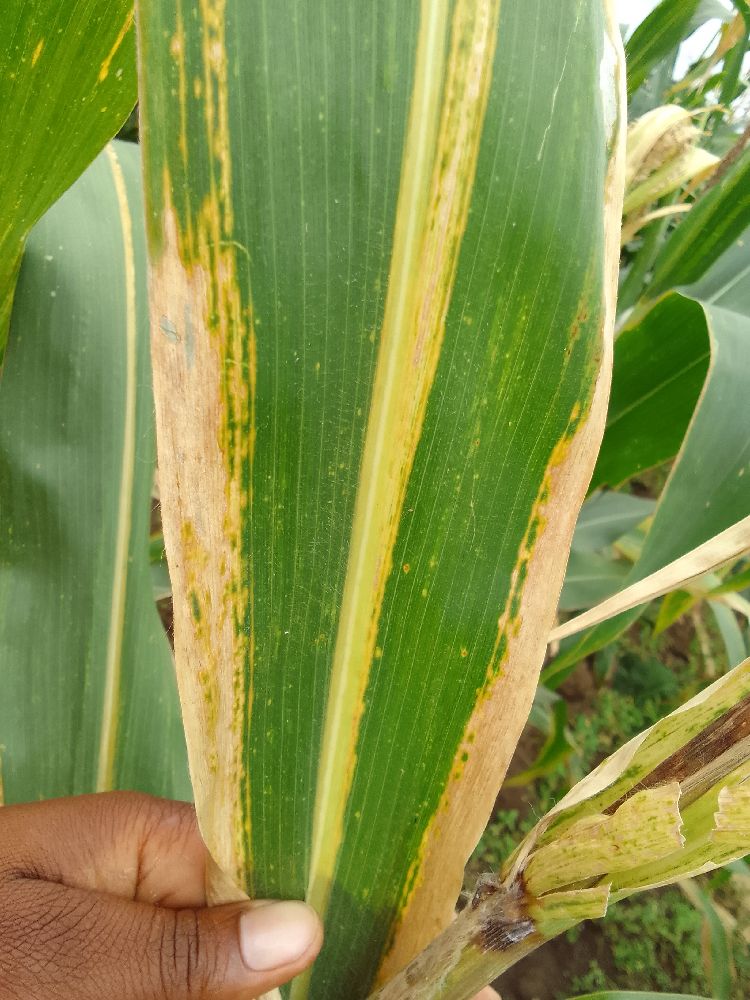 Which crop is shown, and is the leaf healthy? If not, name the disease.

maize, maize lethal necrosis
